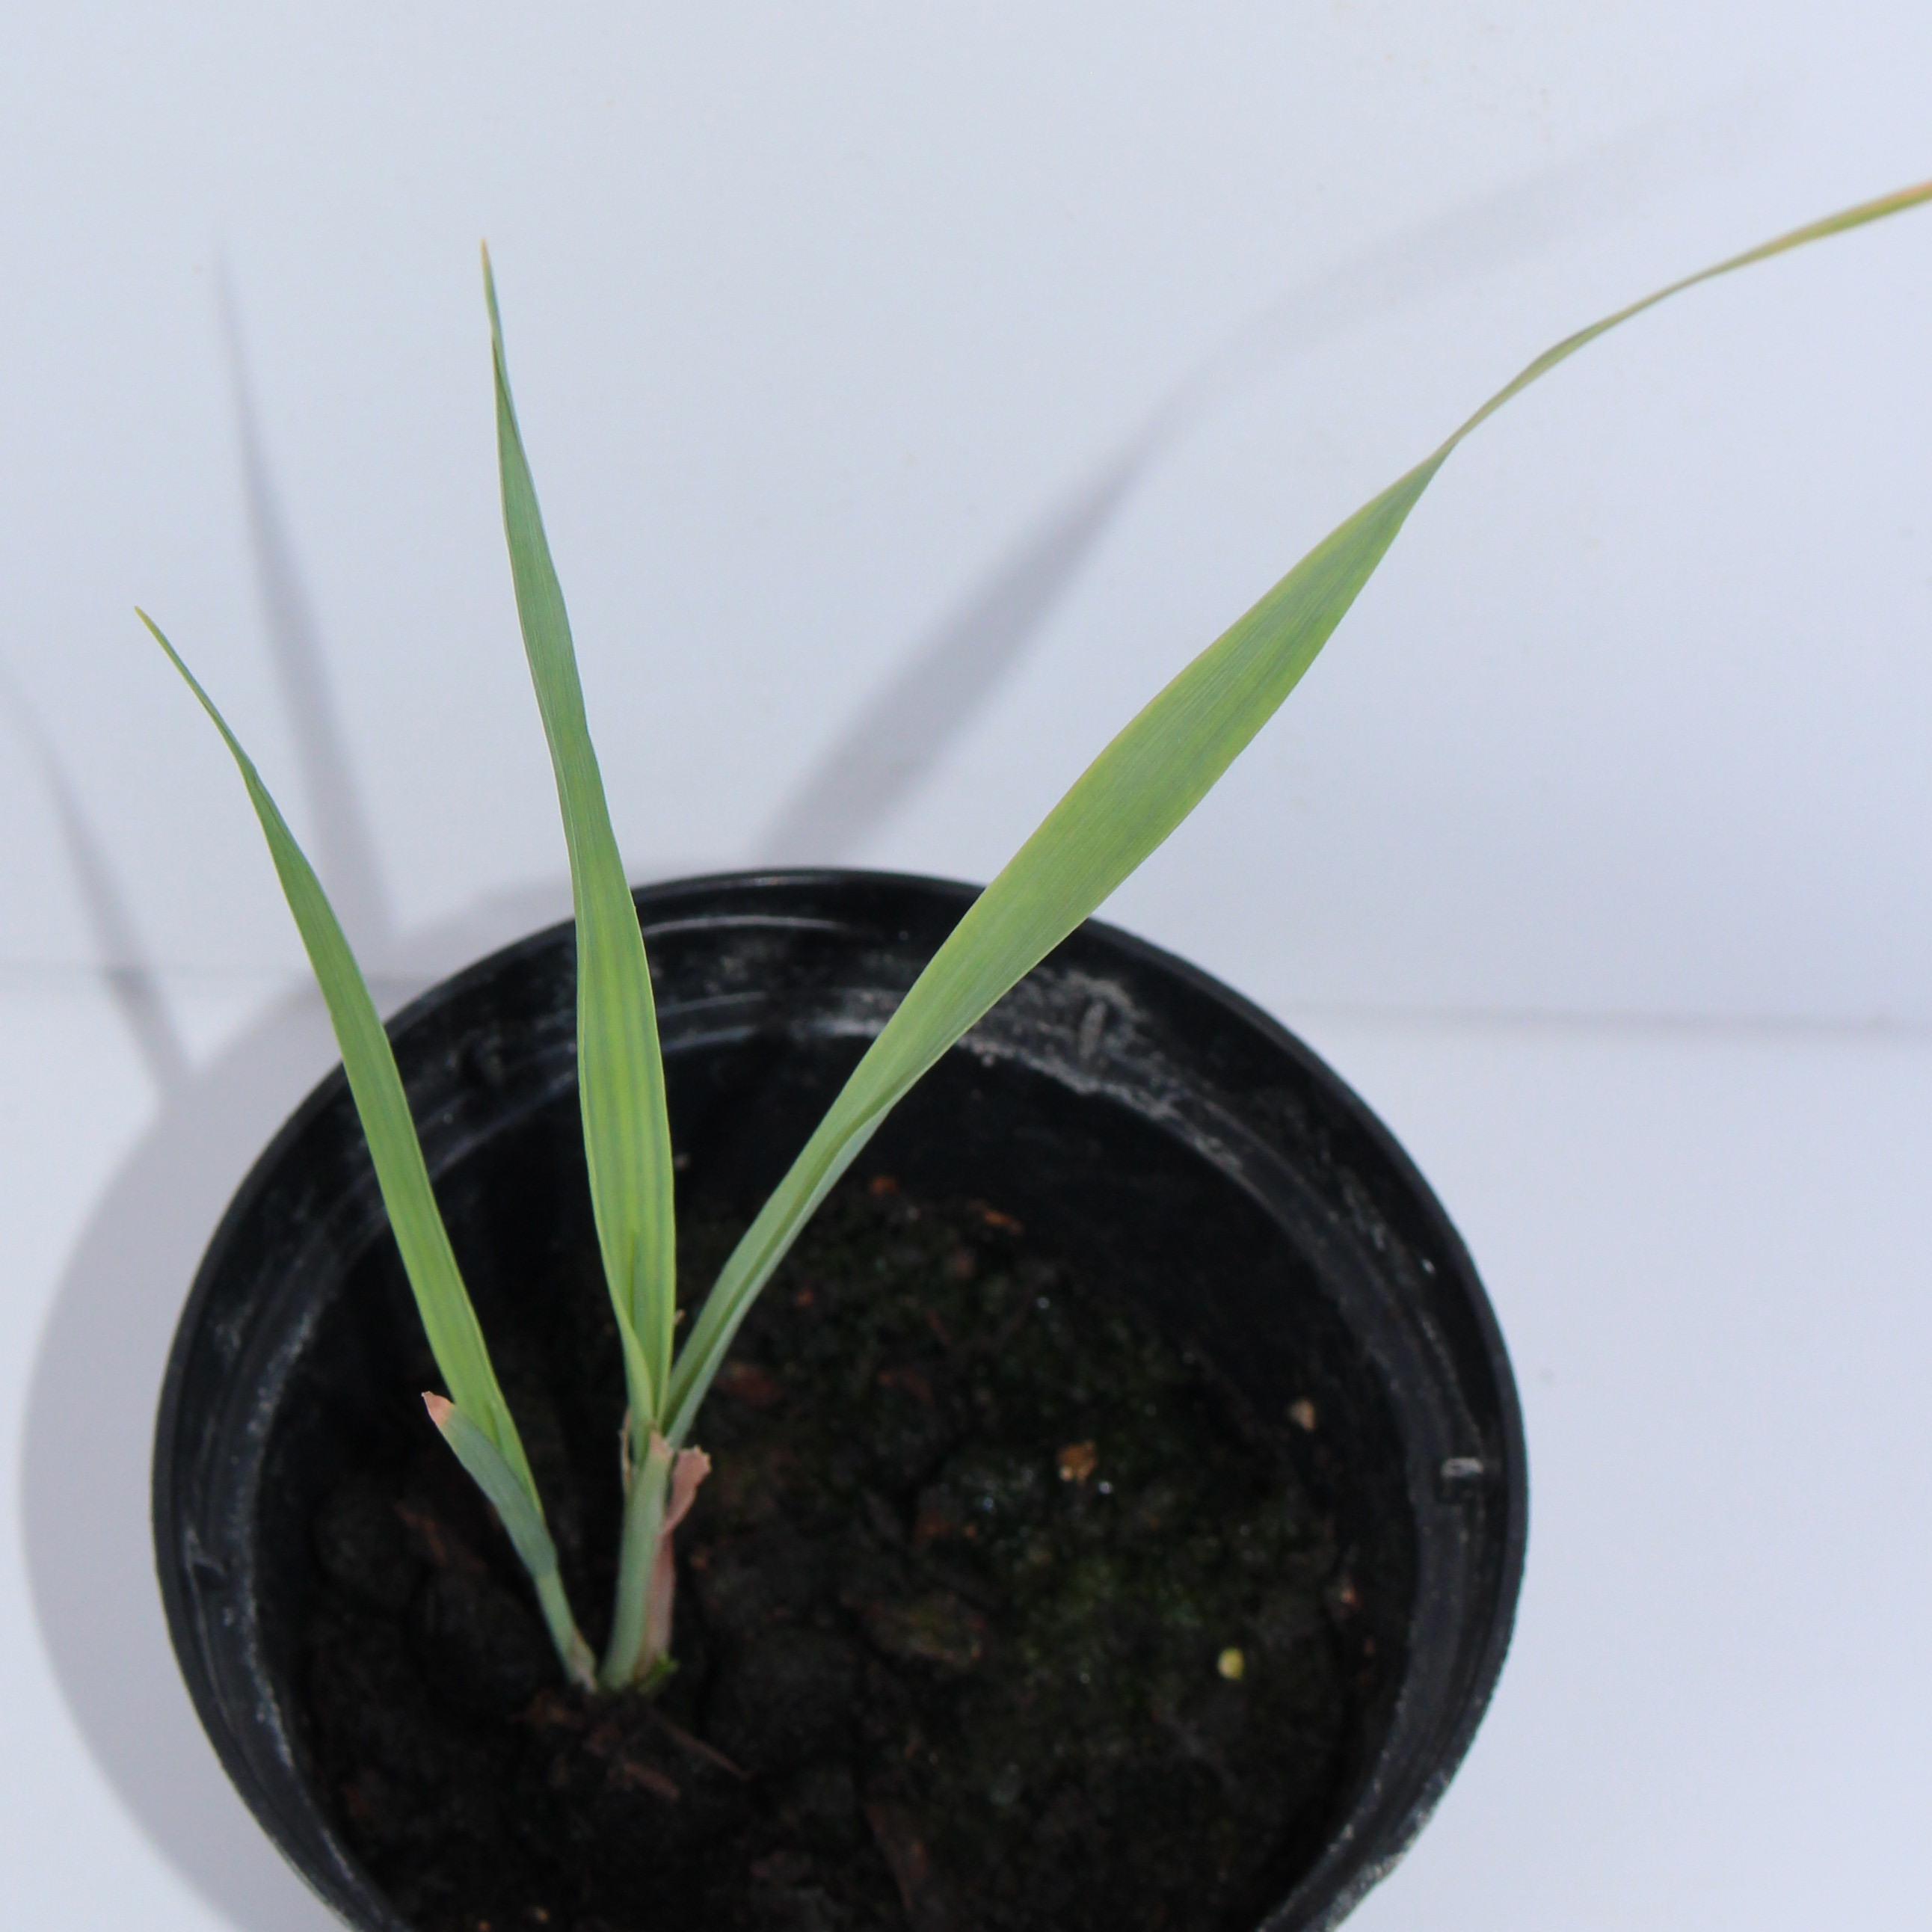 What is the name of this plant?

Avena sterilis
